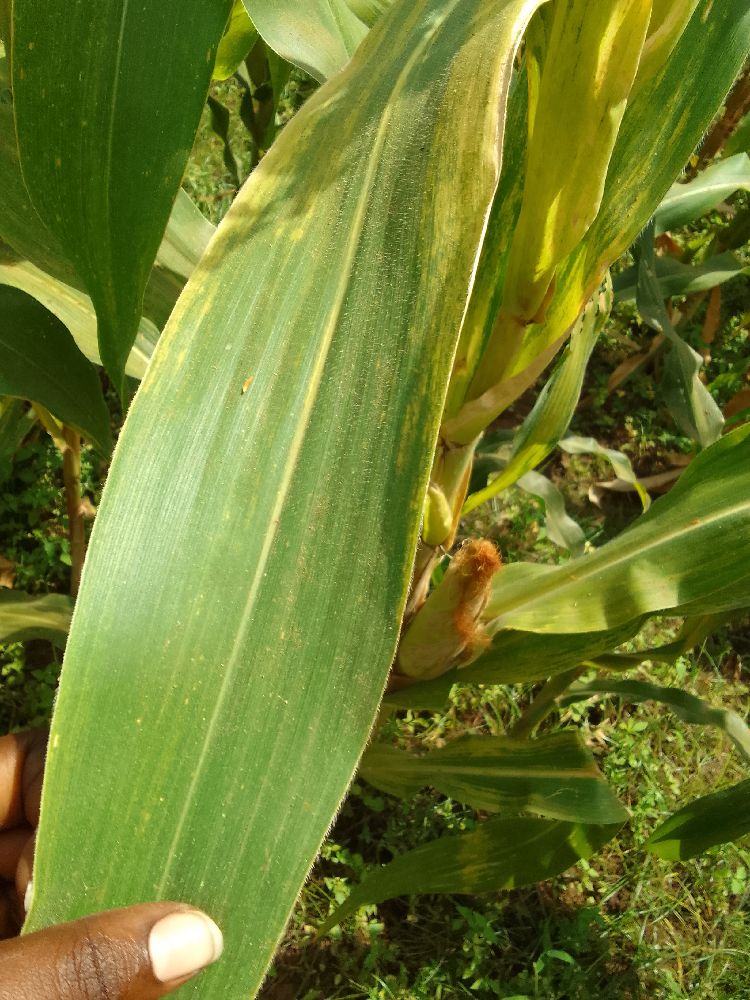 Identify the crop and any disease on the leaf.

maize, maize lethal necrosis
